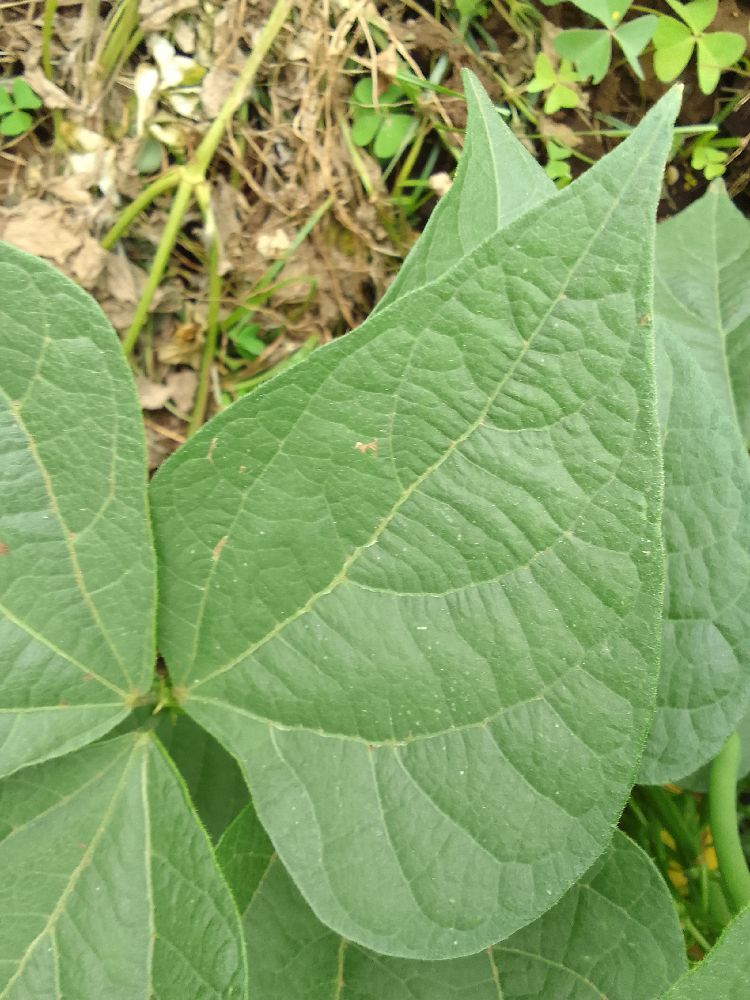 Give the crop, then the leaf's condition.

common bean, healthy
